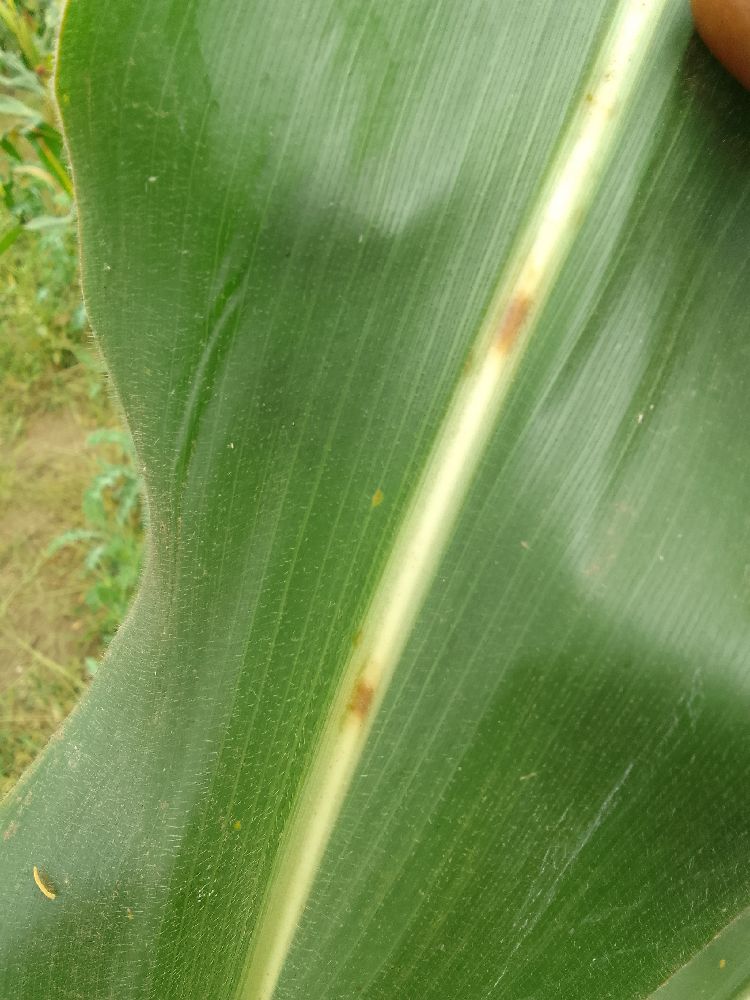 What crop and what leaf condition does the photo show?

maize, healthy
